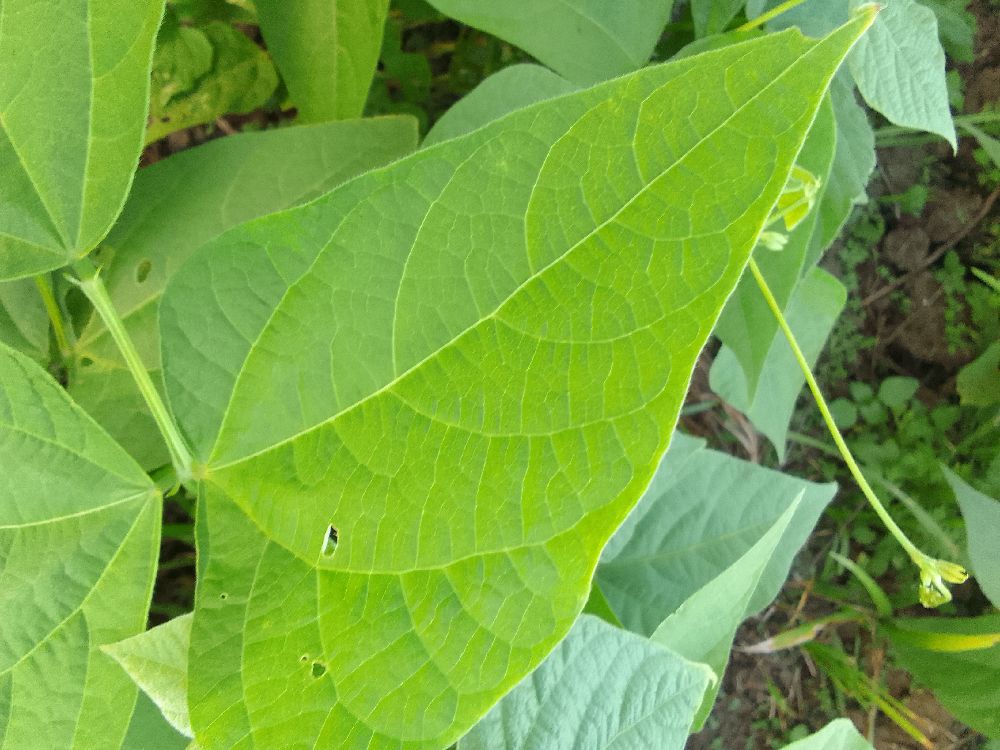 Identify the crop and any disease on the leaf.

common bean, healthy
